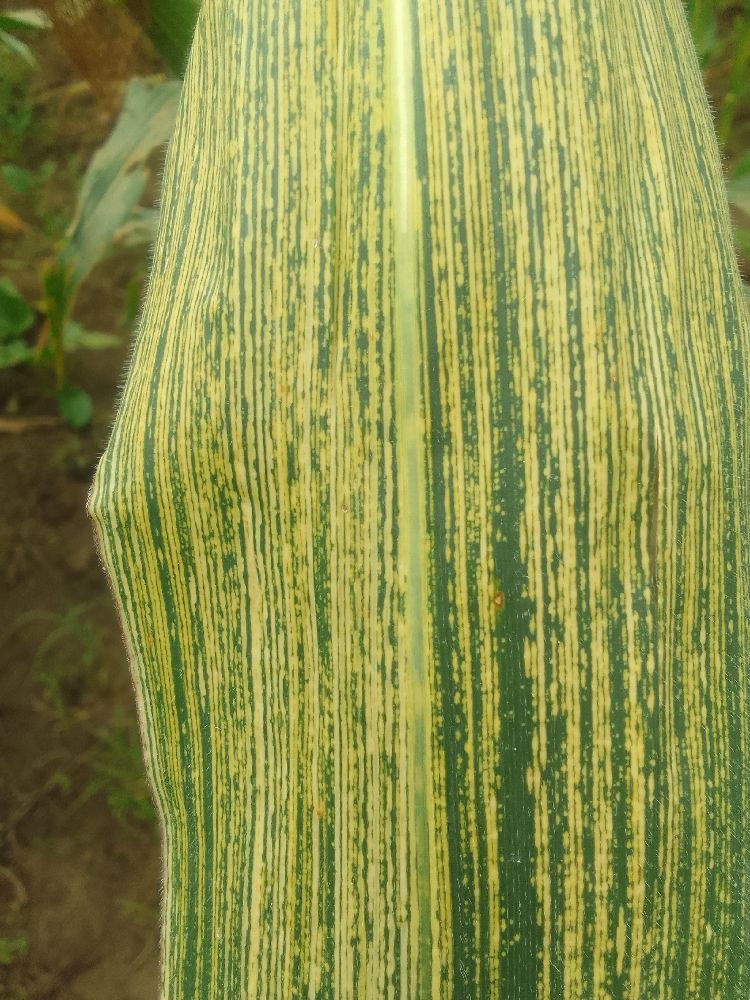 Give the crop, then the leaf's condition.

maize, maize streak virus
